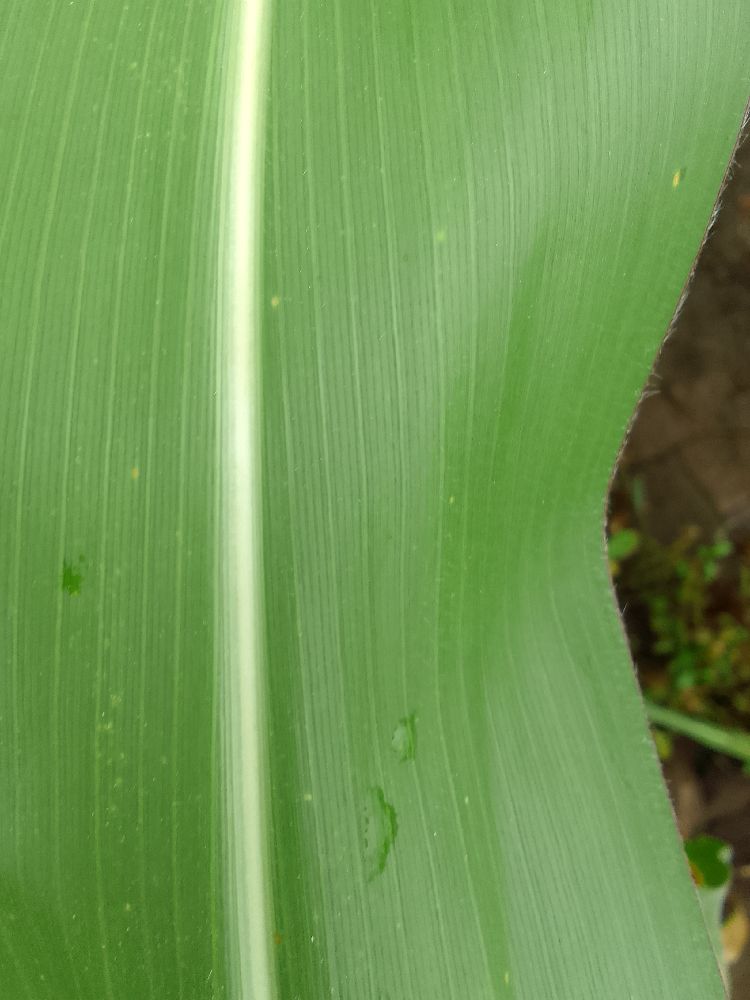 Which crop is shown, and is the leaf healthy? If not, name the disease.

maize, healthy
